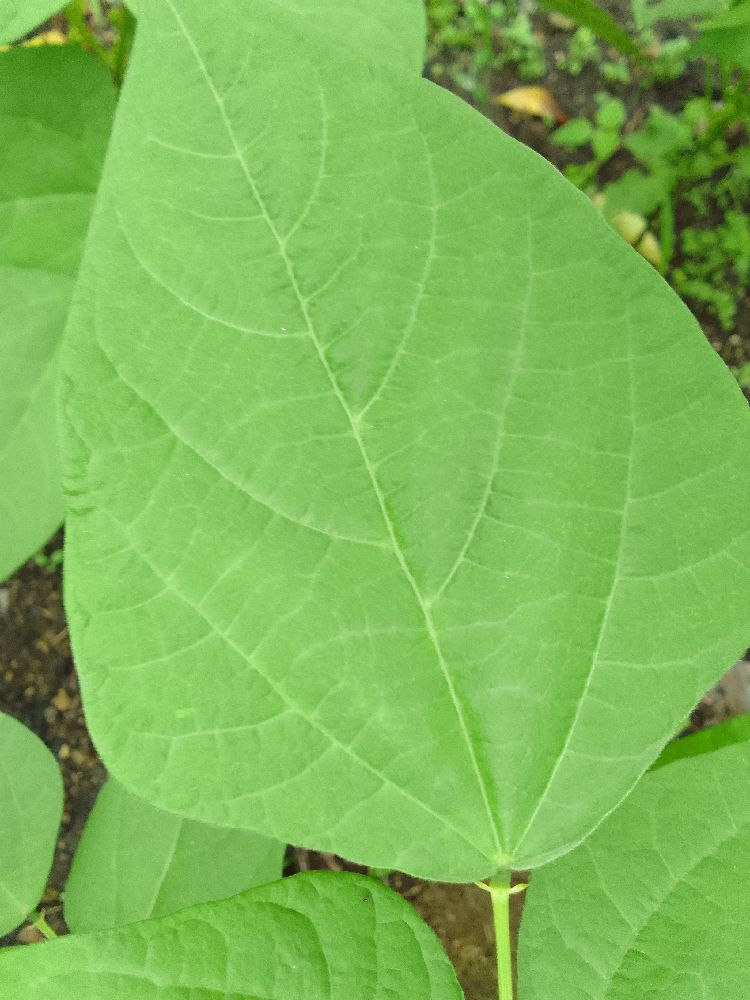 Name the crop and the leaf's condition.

common bean, healthy
